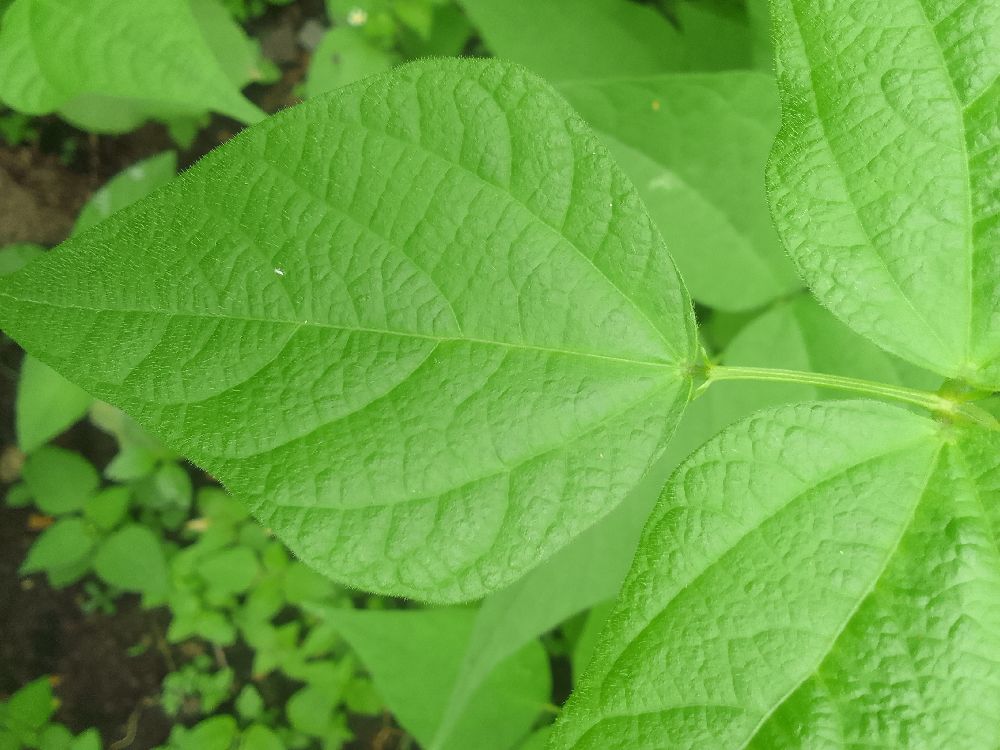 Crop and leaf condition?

common bean, healthy
